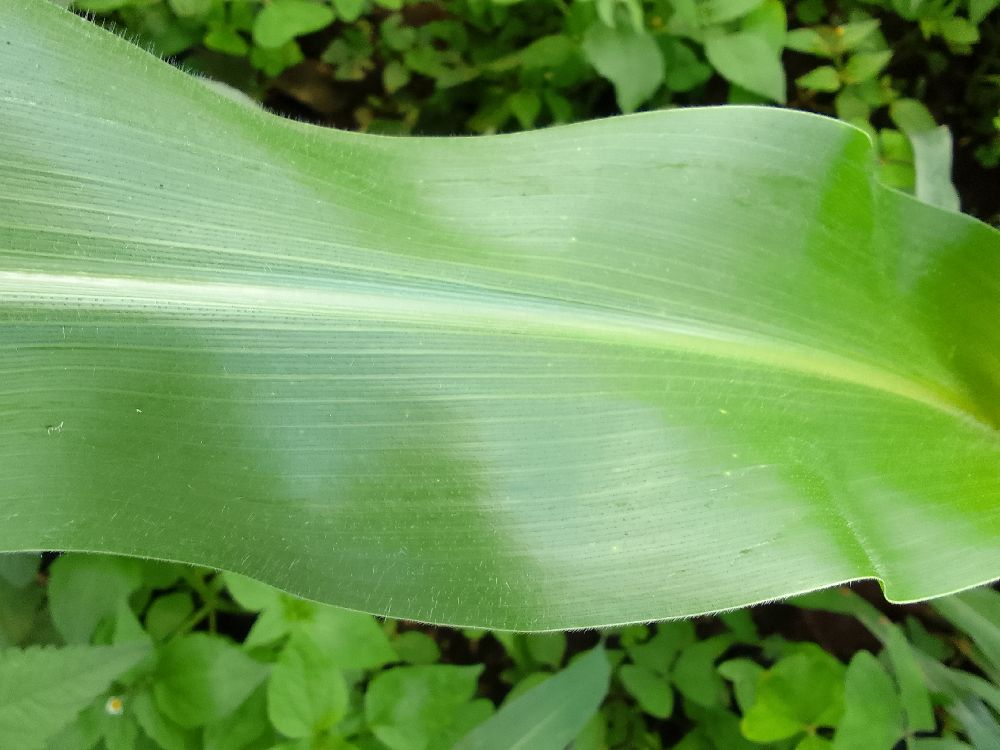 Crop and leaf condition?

maize, healthy
